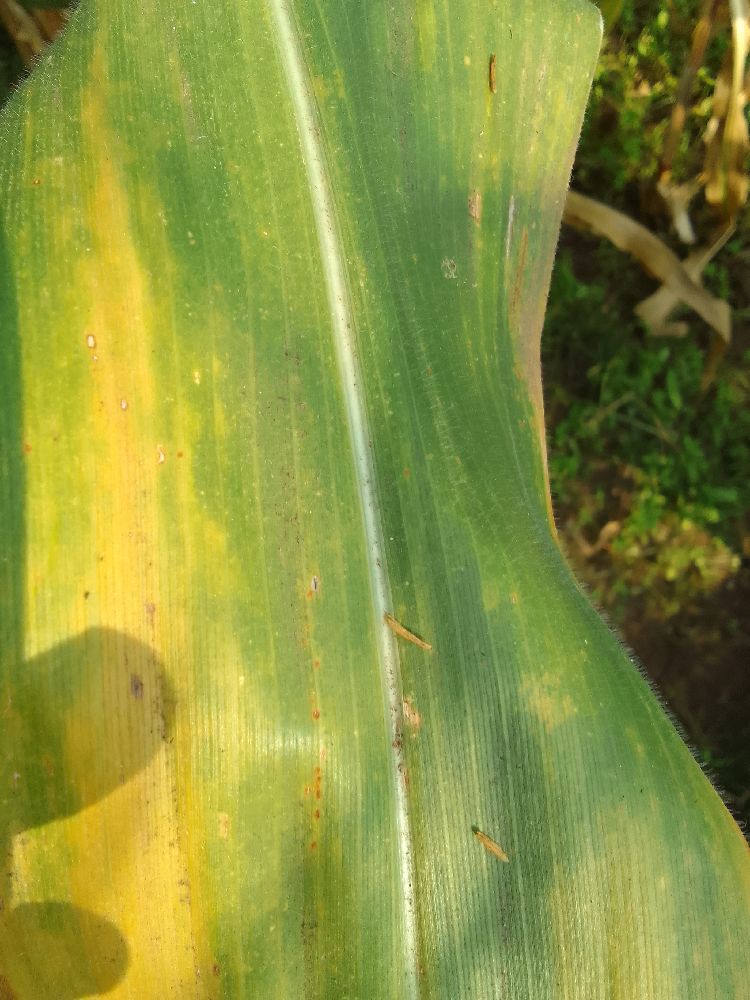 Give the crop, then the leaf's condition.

maize, maize lethal necrosis
